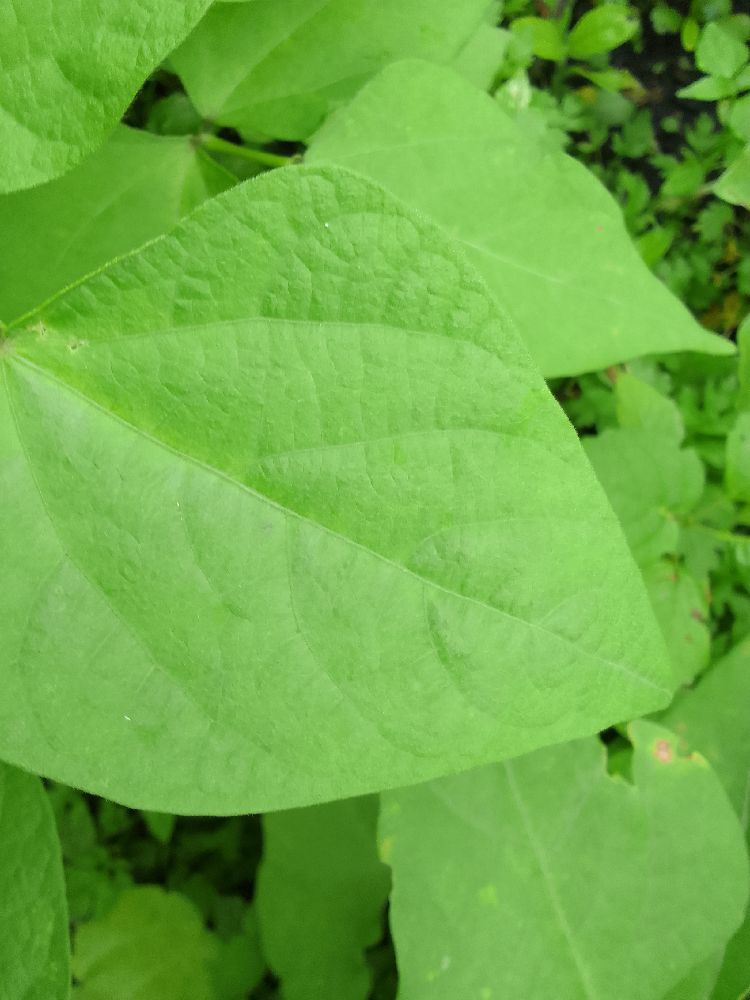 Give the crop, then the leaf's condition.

common bean, healthy
